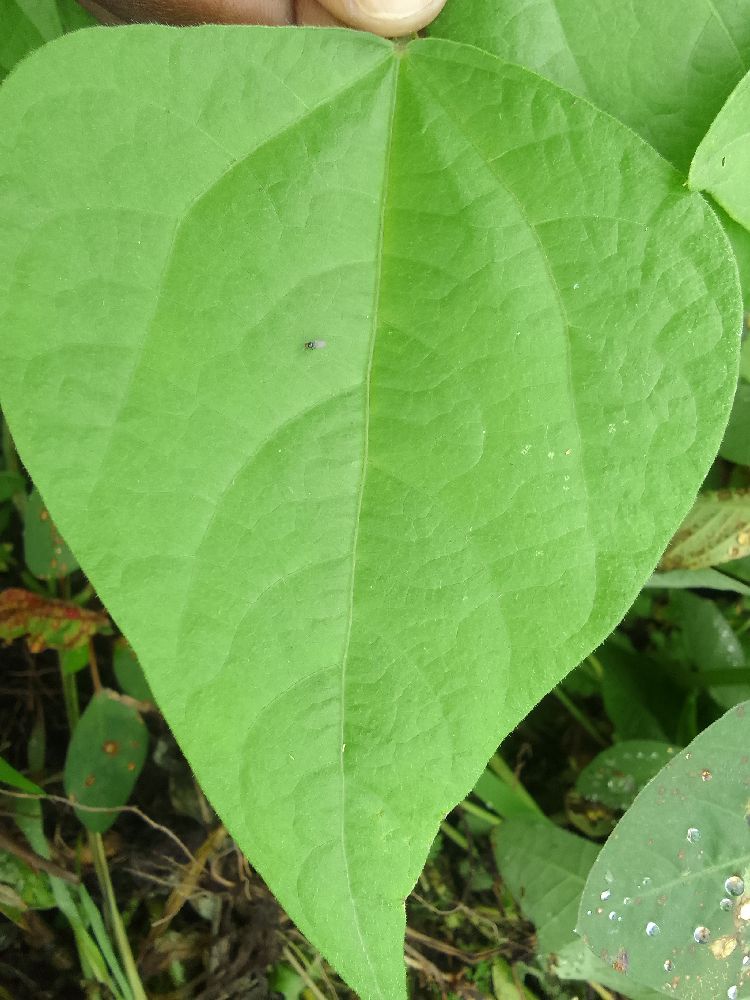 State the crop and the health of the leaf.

common bean, healthy
